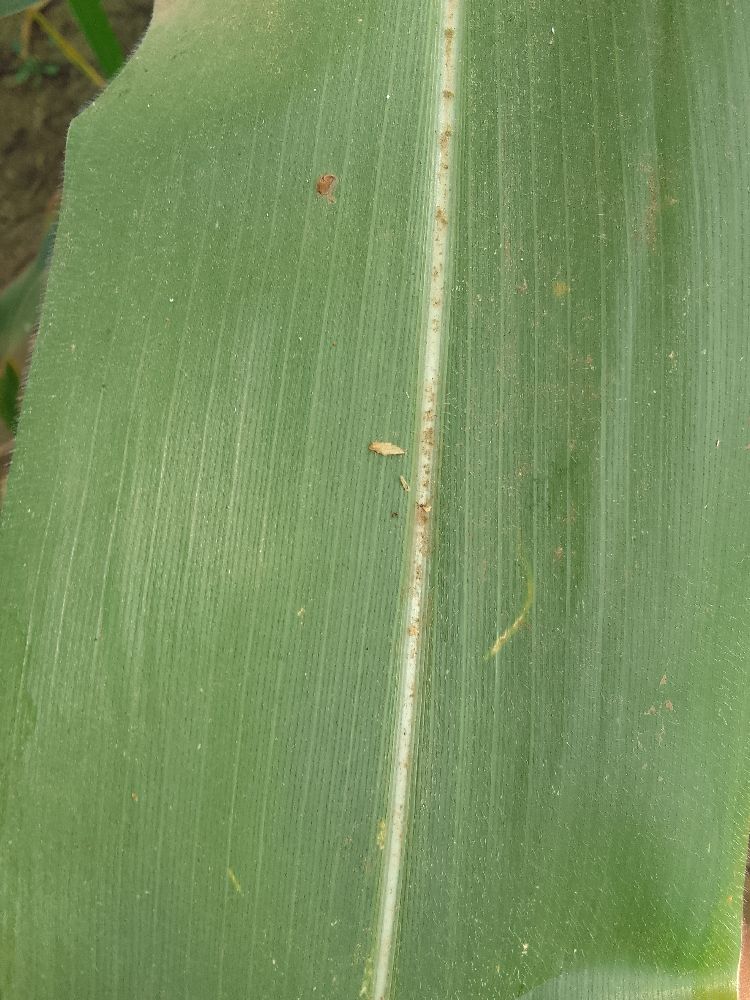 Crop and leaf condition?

maize, healthy
